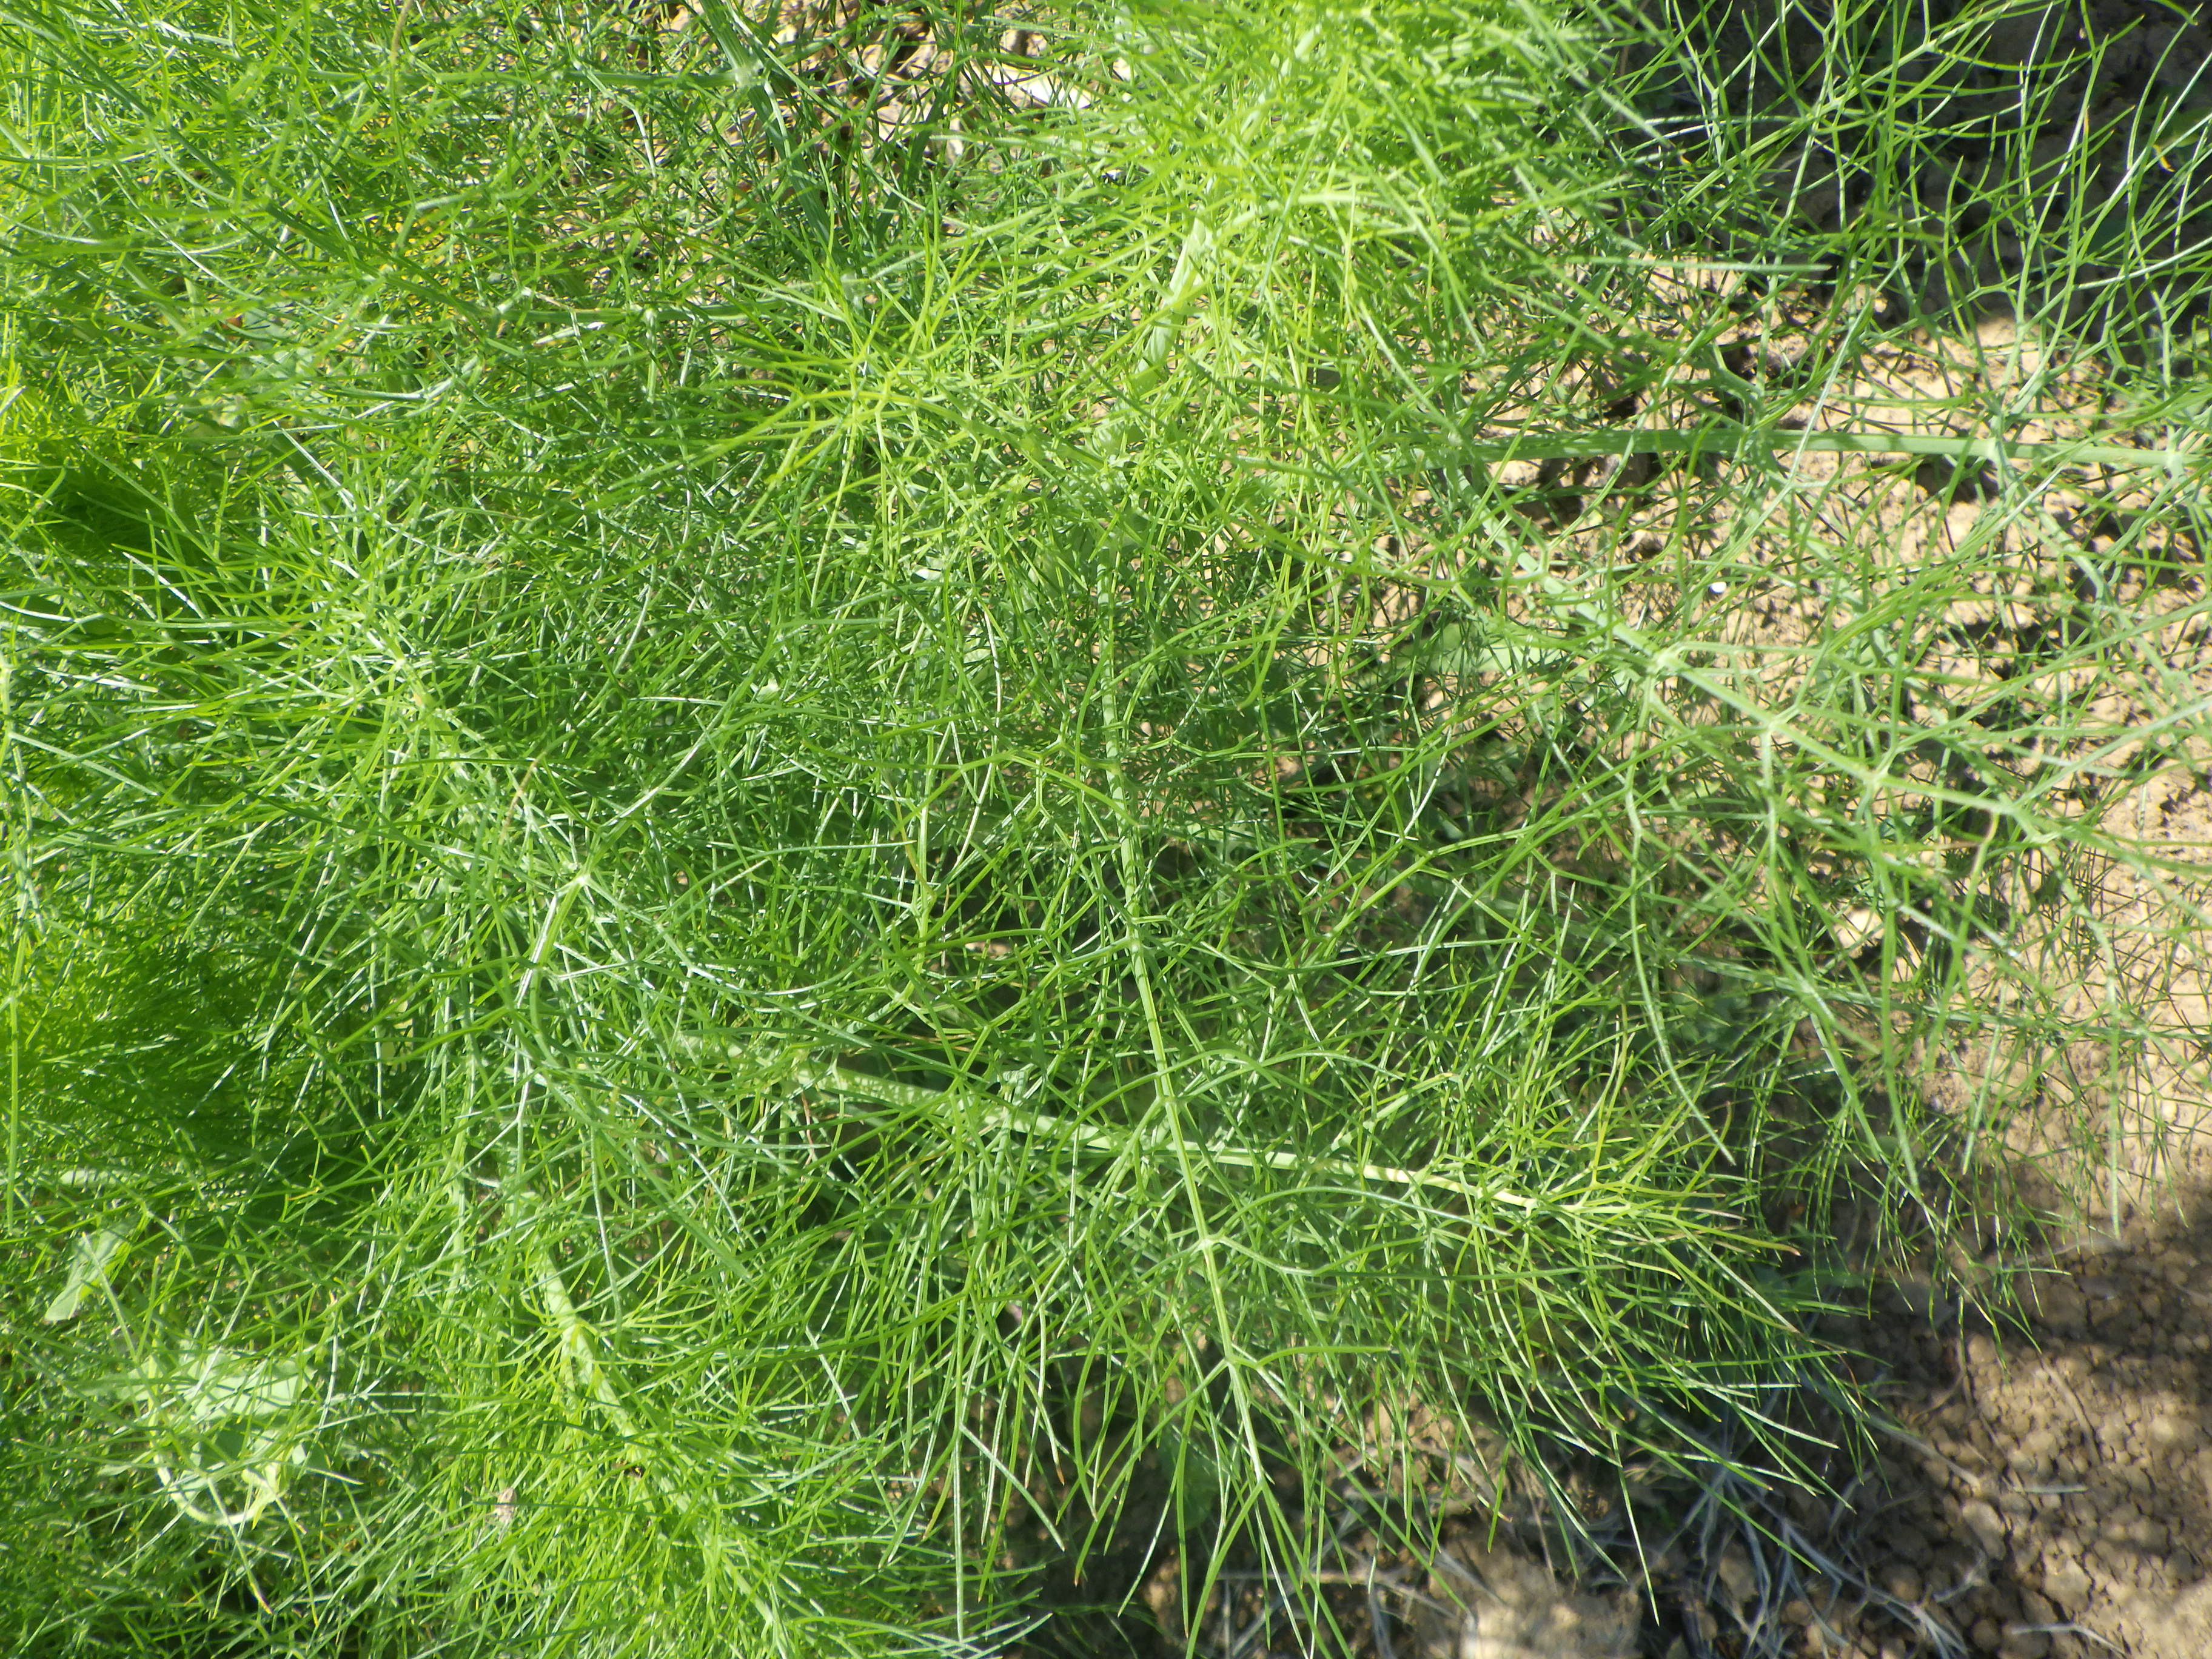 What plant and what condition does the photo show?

fennel, healthy
